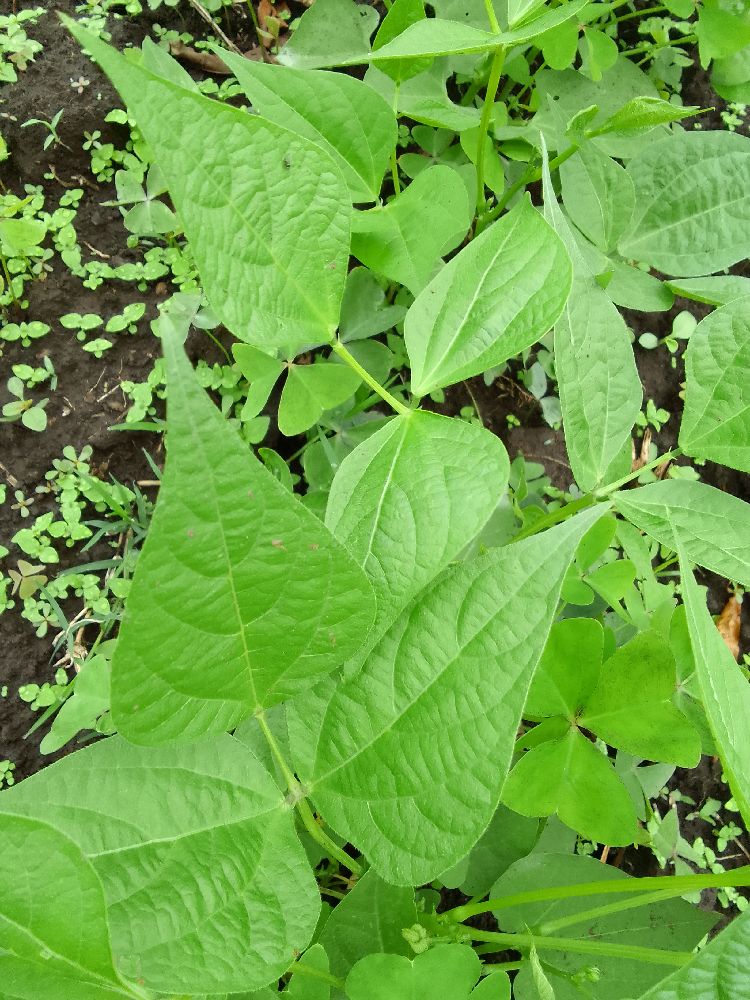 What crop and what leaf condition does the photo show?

common bean, healthy
